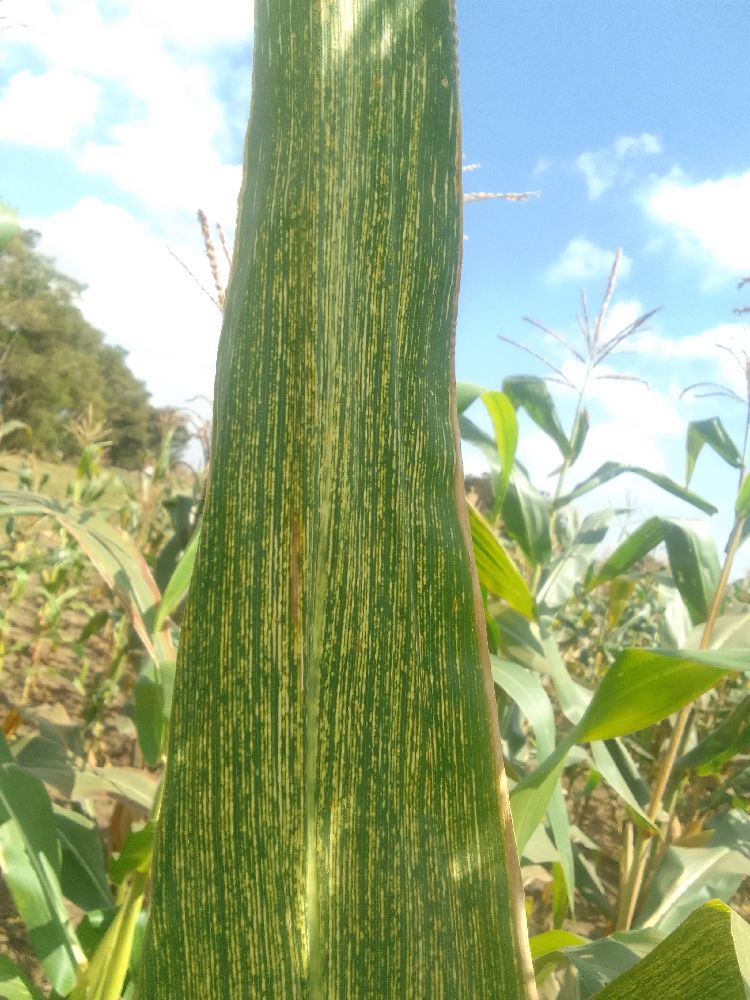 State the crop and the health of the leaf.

maize, maize streak virus
